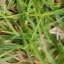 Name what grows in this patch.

grass
